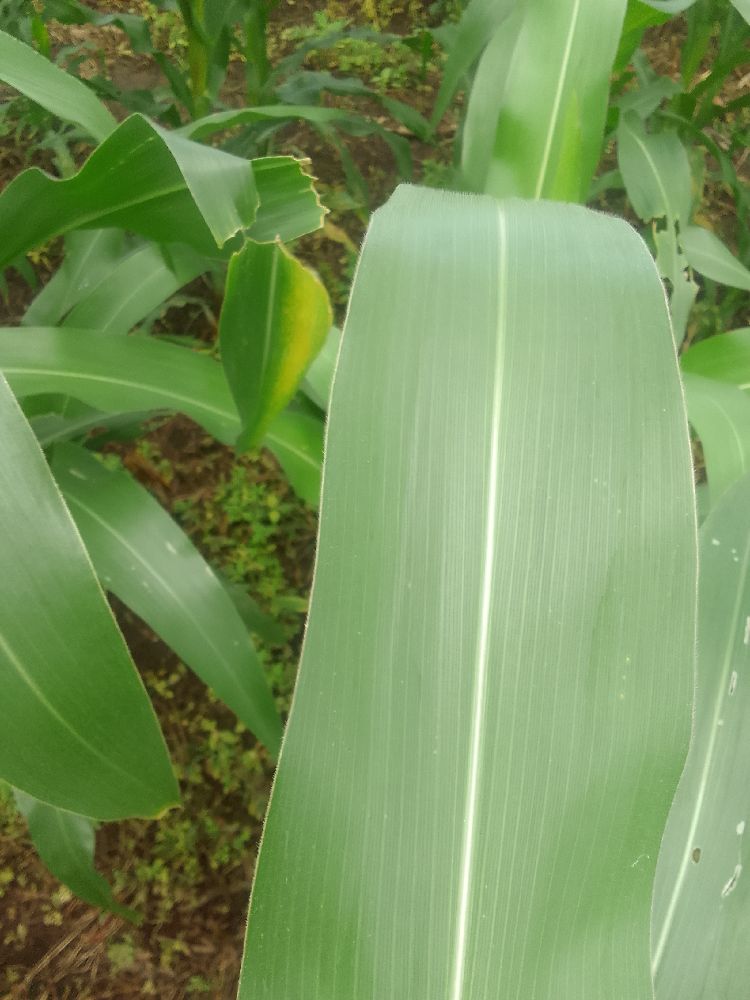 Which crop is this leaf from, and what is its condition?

maize, healthy
